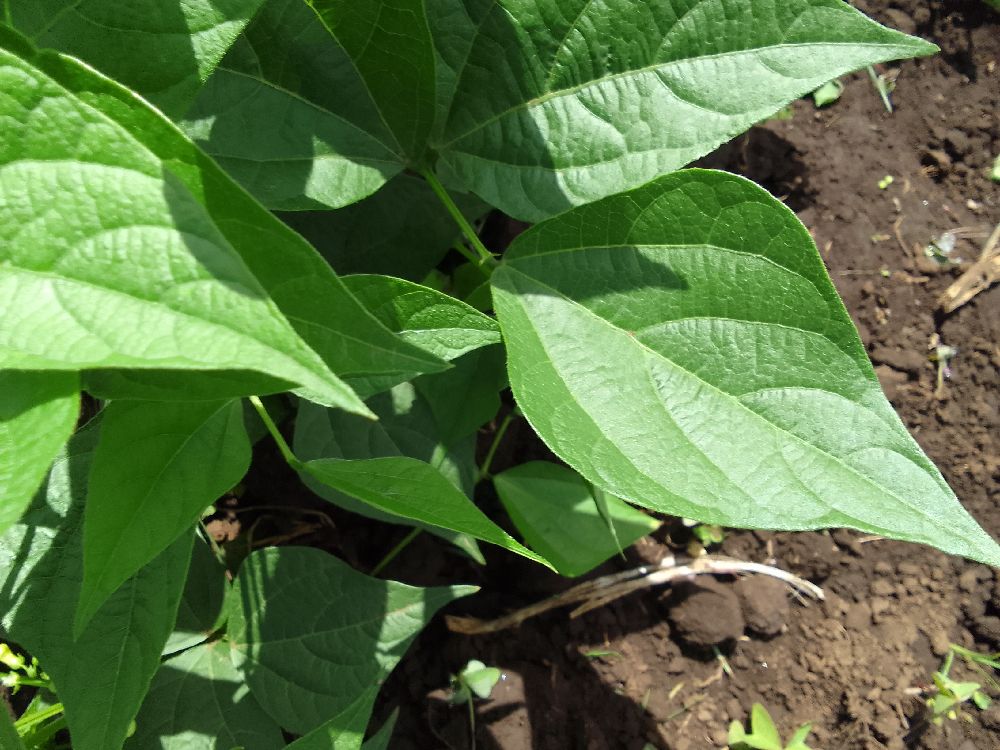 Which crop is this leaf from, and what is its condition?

common bean, healthy
